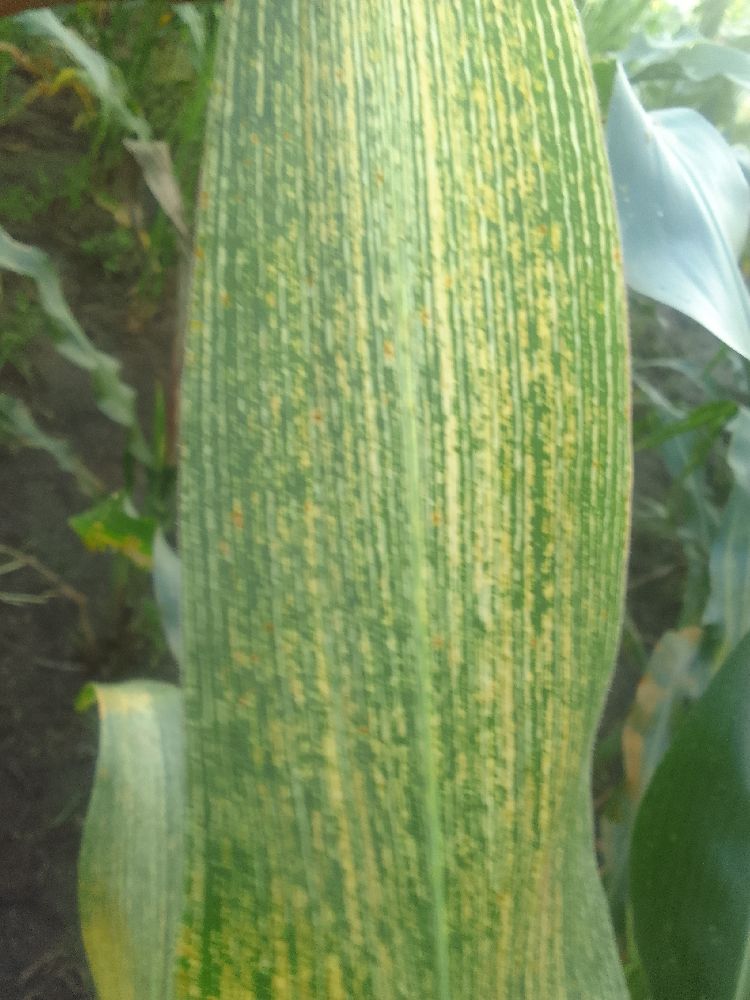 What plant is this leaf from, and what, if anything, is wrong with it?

maize, maize streak virus
